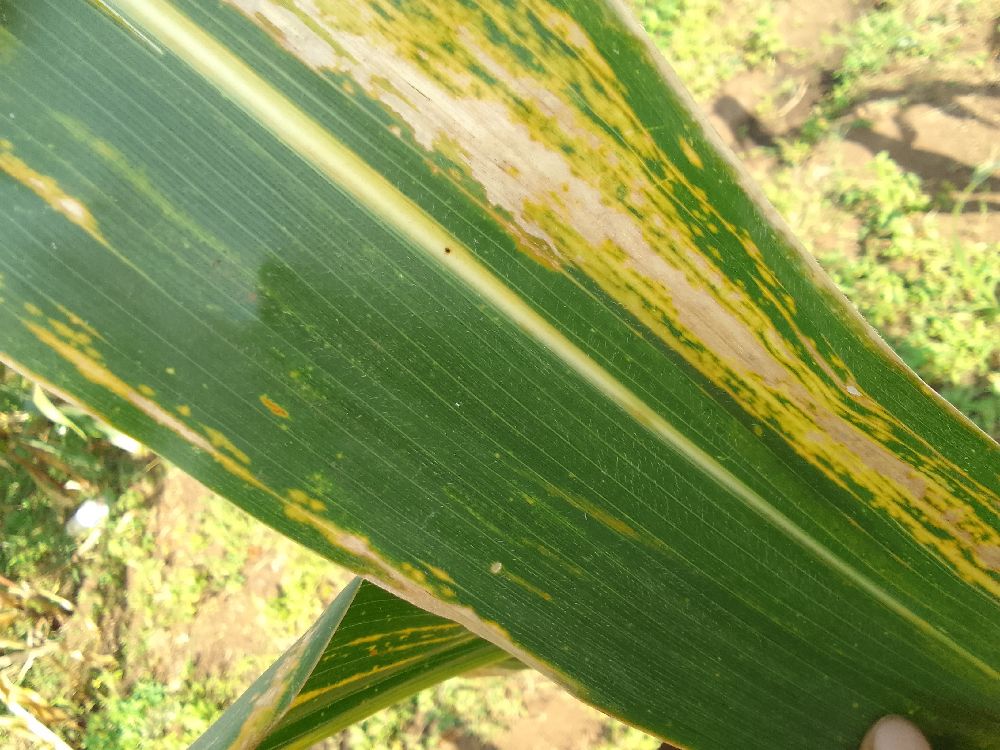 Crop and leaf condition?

maize, maize lethal necrosis
